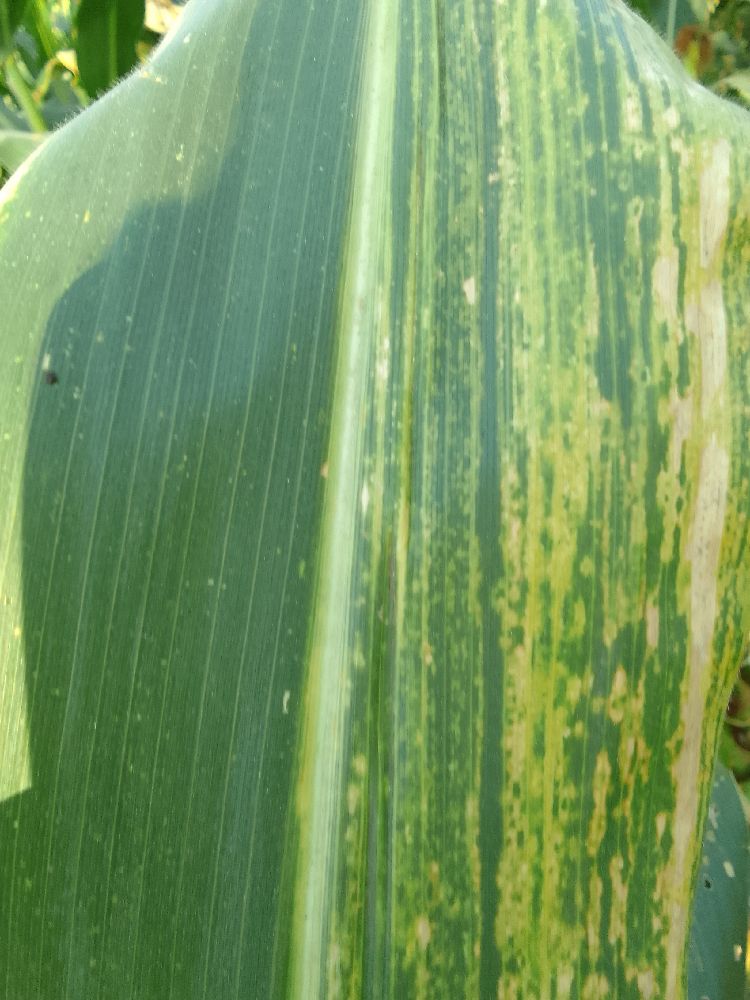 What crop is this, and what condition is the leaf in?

maize, maize lethal necrosis
